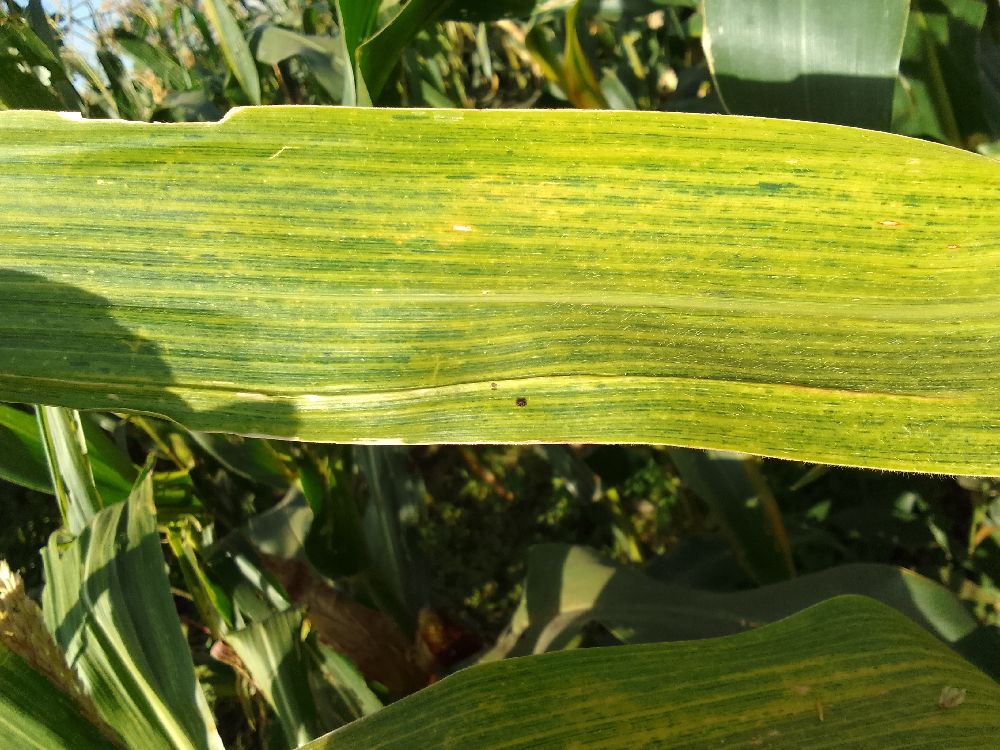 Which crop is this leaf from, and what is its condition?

maize, maize lethal necrosis
